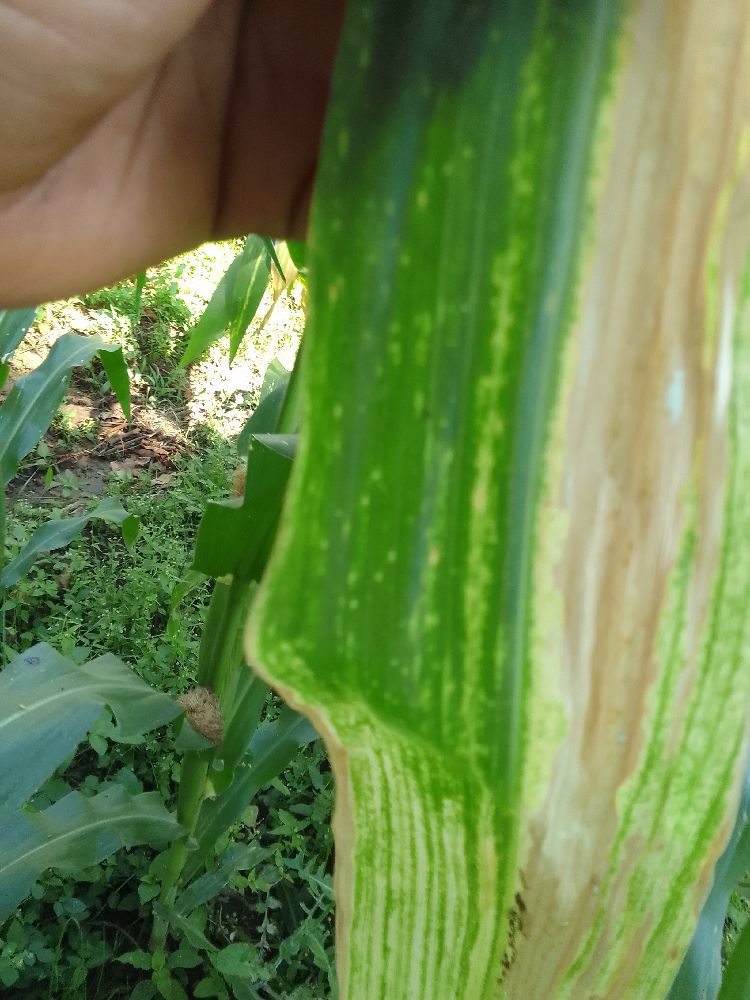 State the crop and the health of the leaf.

maize, maize lethal necrosis
